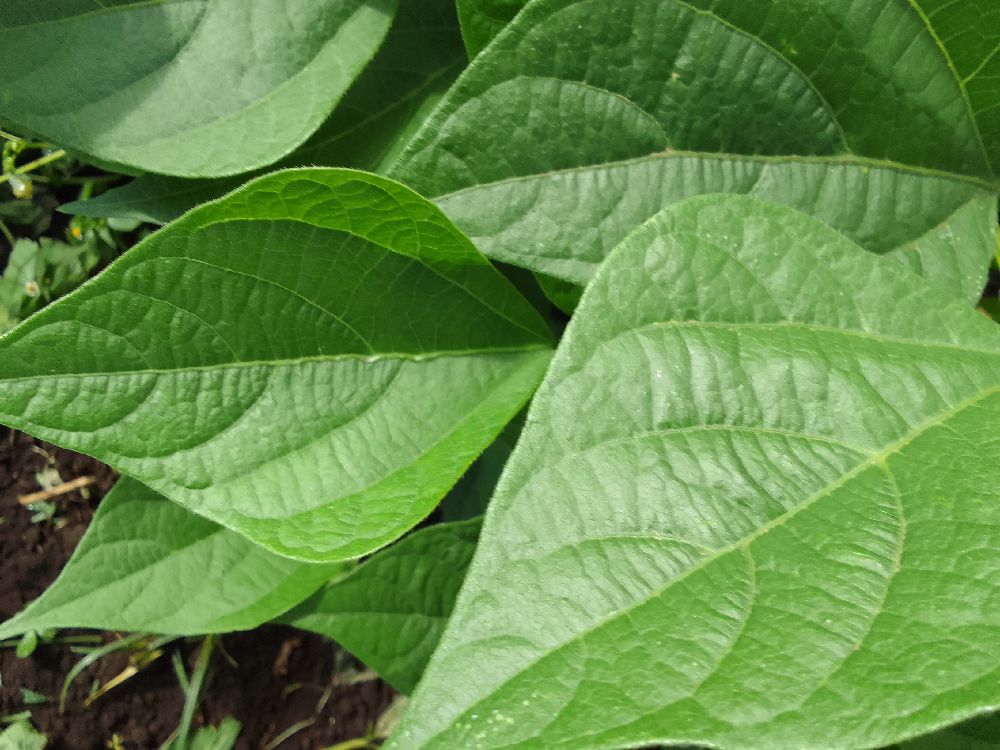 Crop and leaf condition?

common bean, healthy
